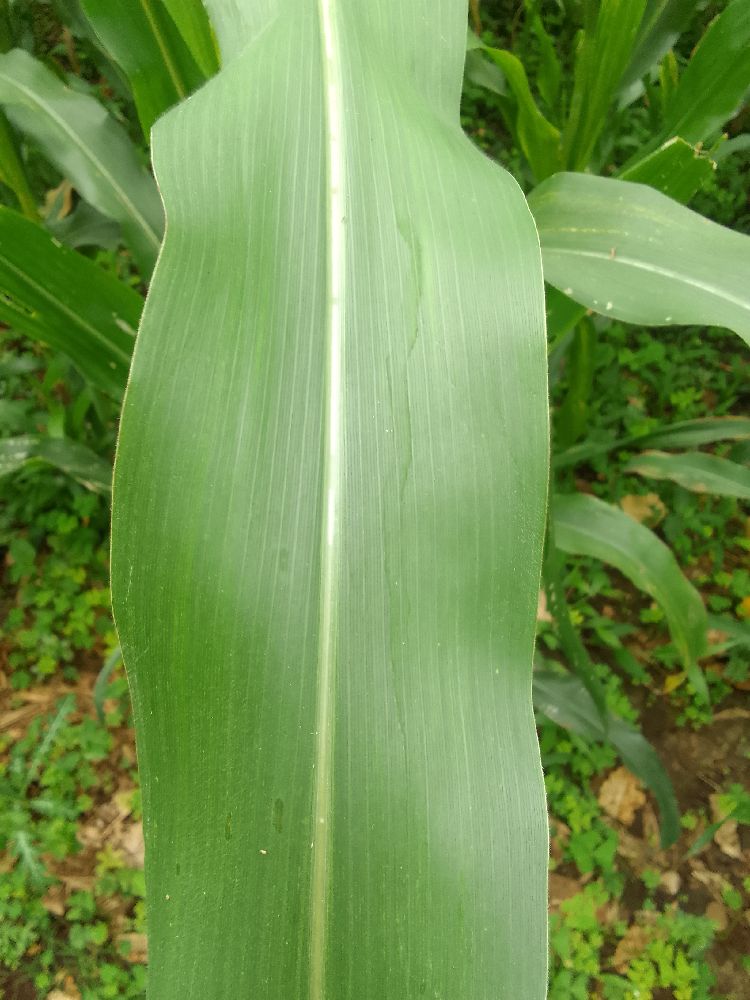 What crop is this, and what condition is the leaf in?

maize, healthy
